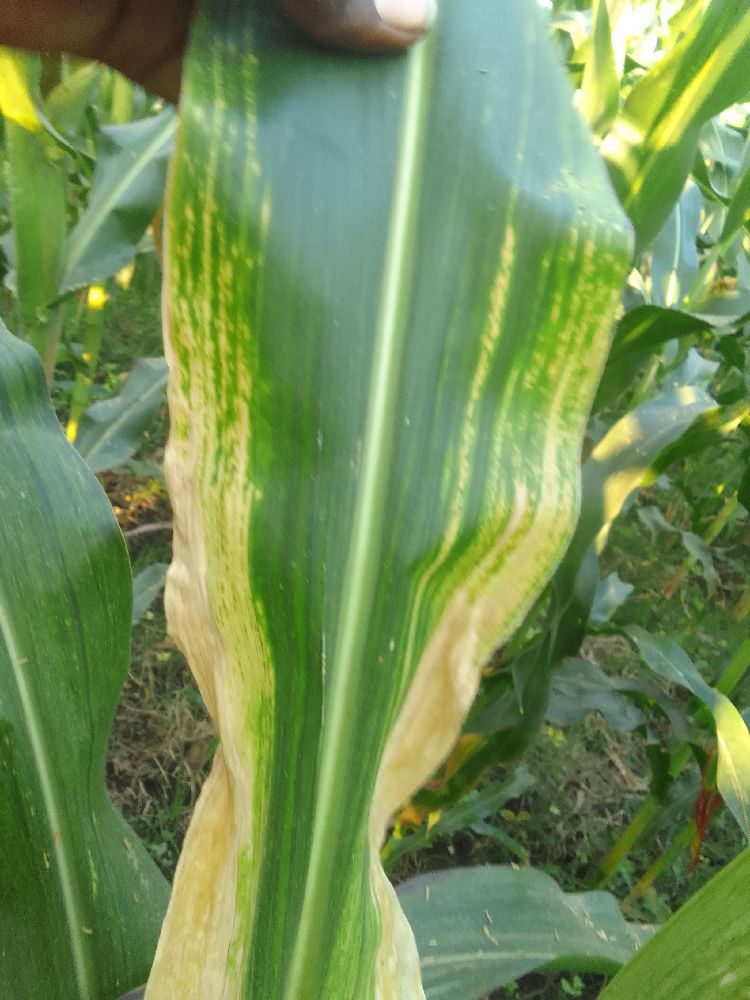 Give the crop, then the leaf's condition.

maize, maize lethal necrosis
